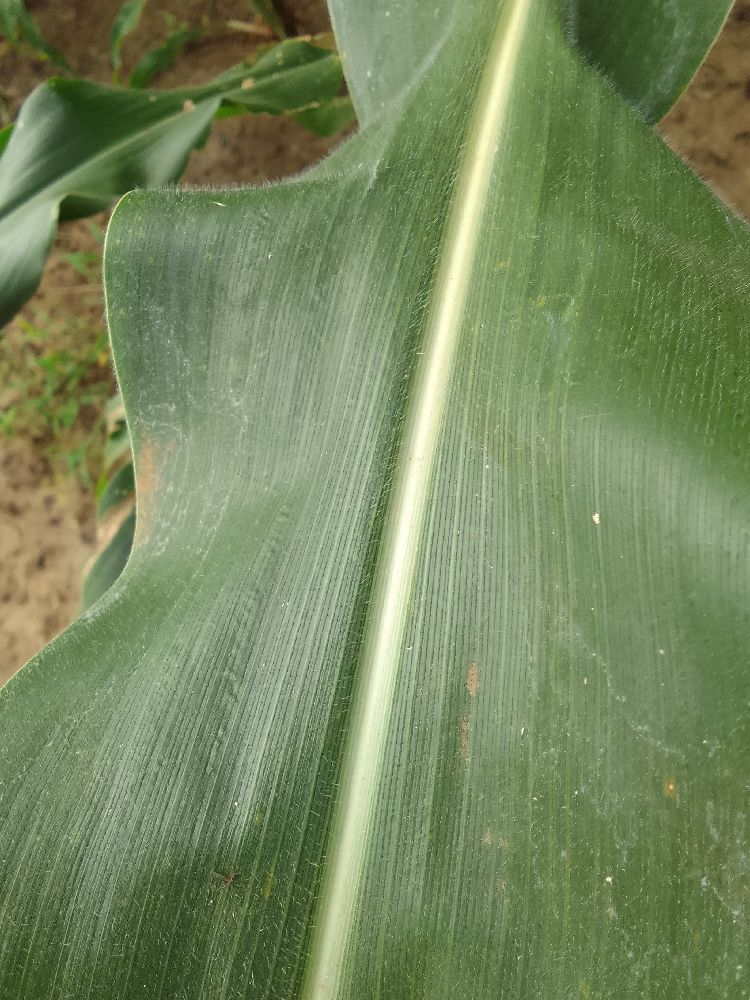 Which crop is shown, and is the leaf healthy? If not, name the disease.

maize, healthy
